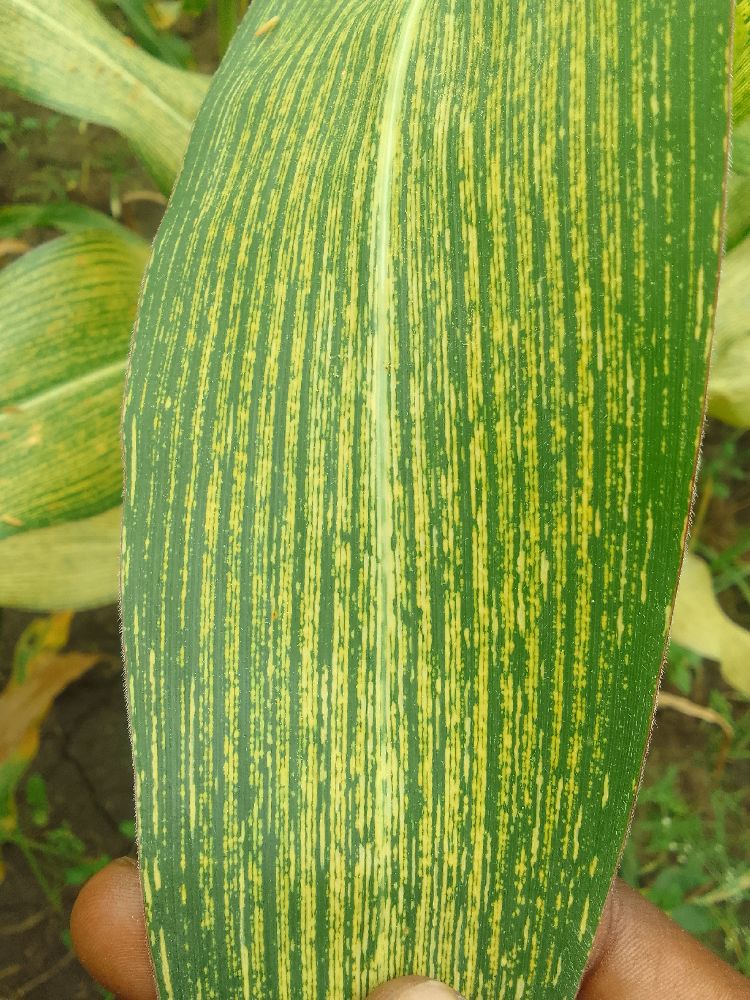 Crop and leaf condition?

maize, maize streak virus
